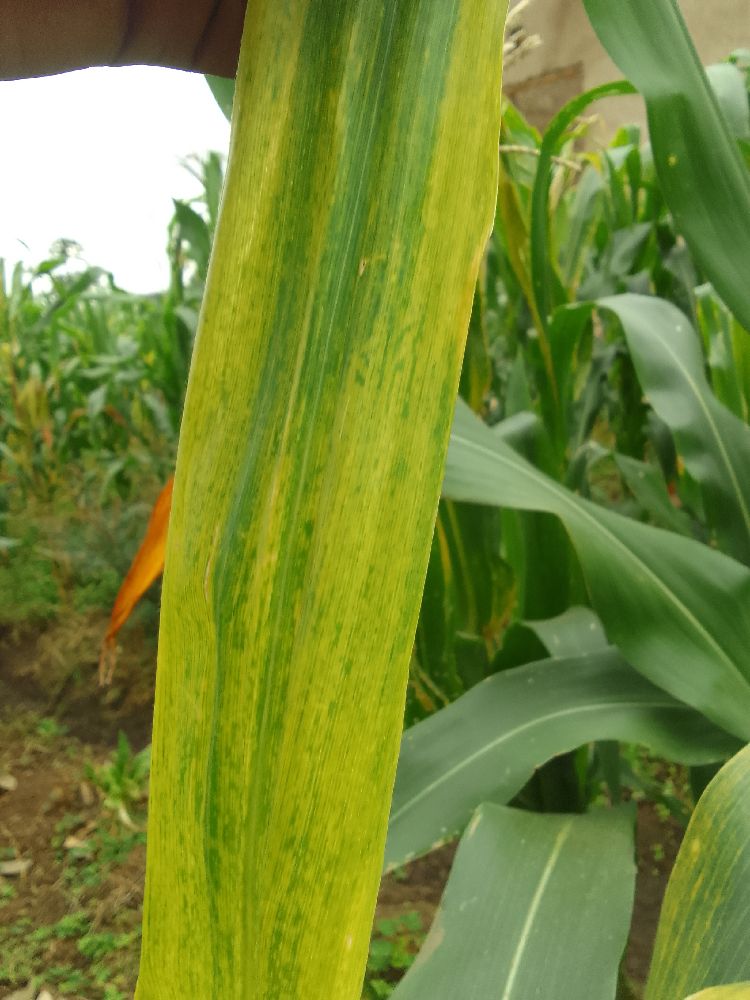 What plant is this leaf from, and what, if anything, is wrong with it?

maize, maize lethal necrosis
